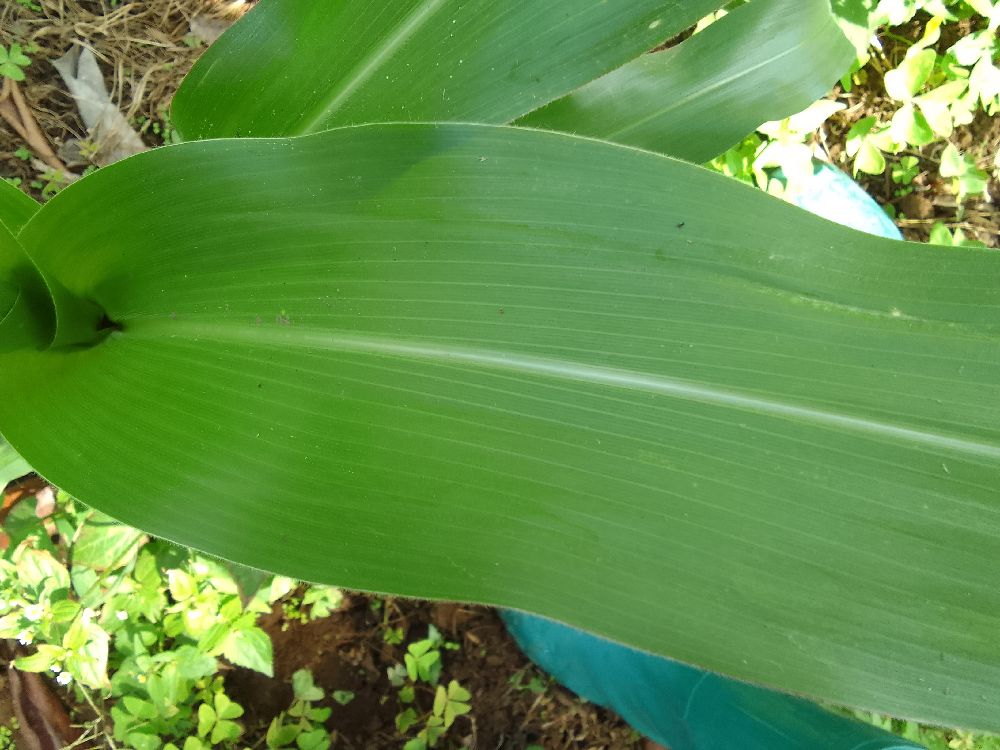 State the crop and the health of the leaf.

maize, healthy
